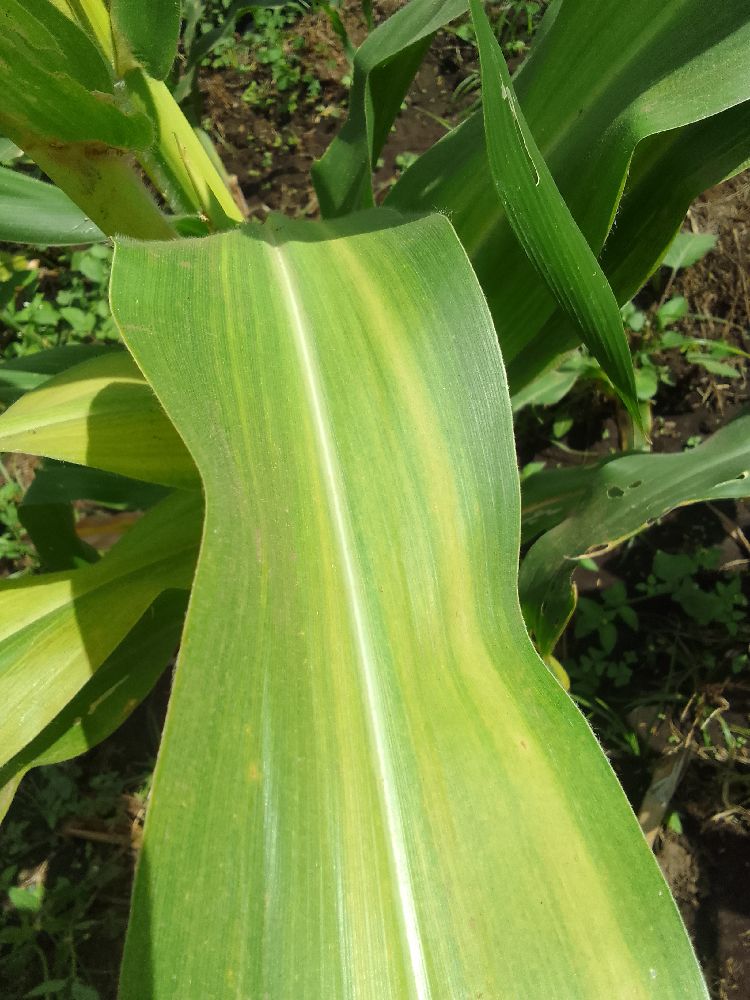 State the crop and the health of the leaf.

maize, maize lethal necrosis
